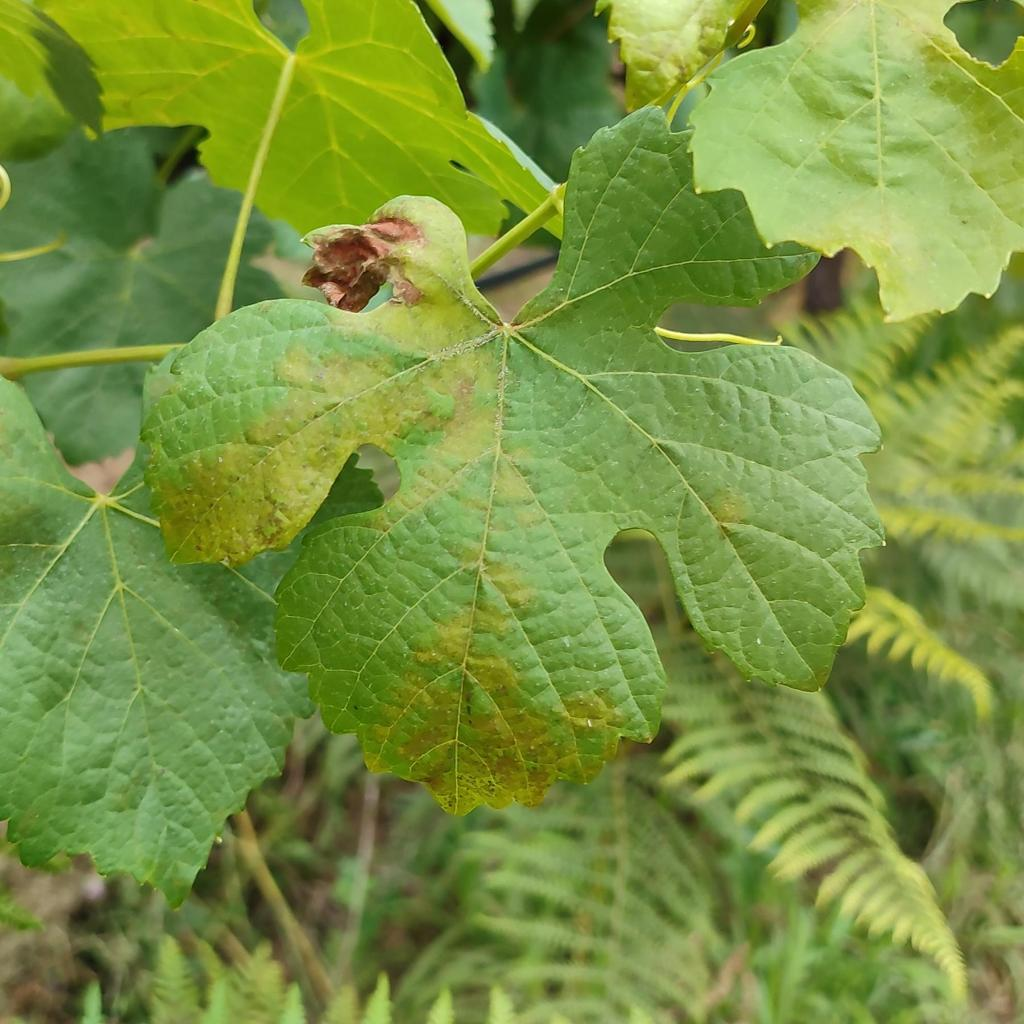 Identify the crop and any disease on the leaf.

grapevine, downy mildew
